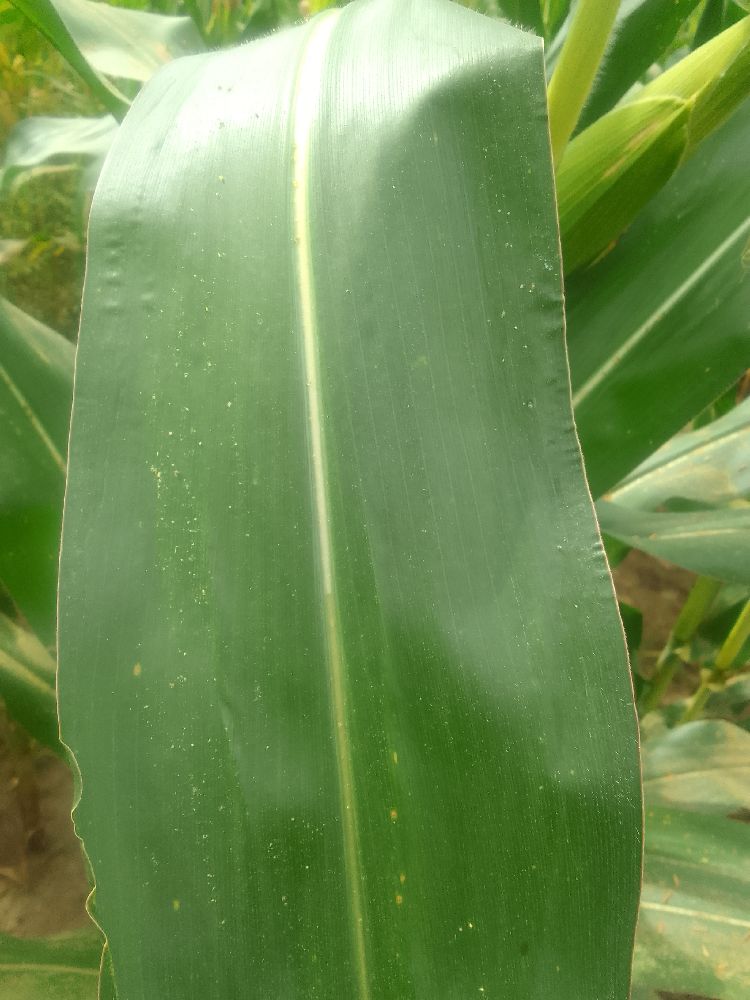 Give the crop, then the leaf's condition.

maize, healthy
